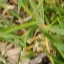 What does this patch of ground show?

grass
